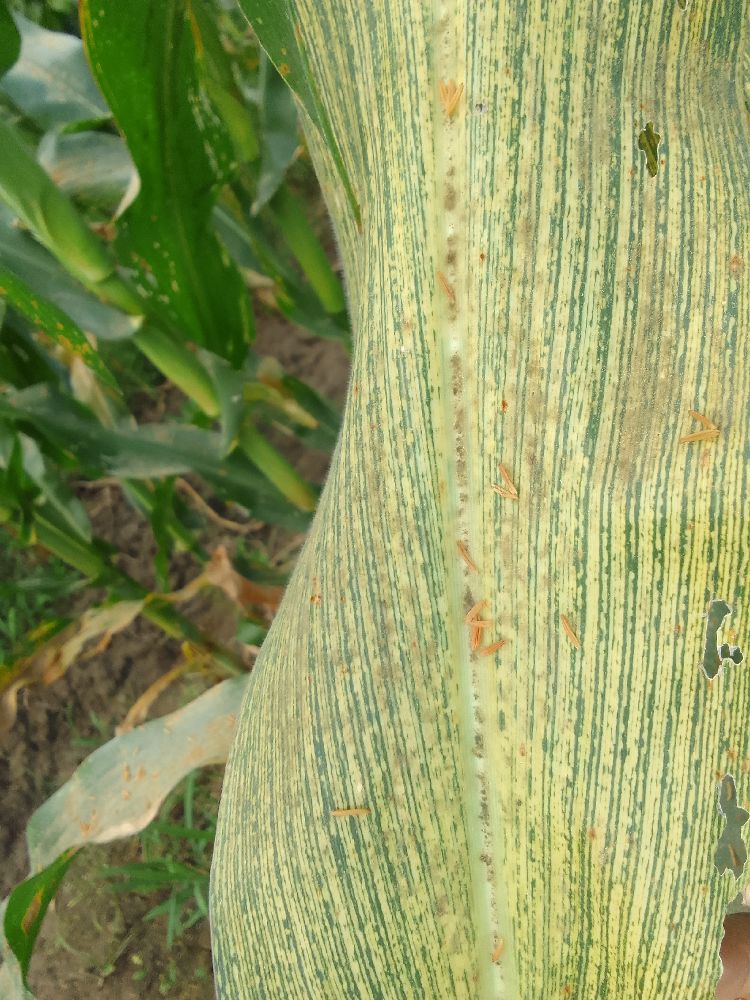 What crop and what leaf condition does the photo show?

maize, maize streak virus
